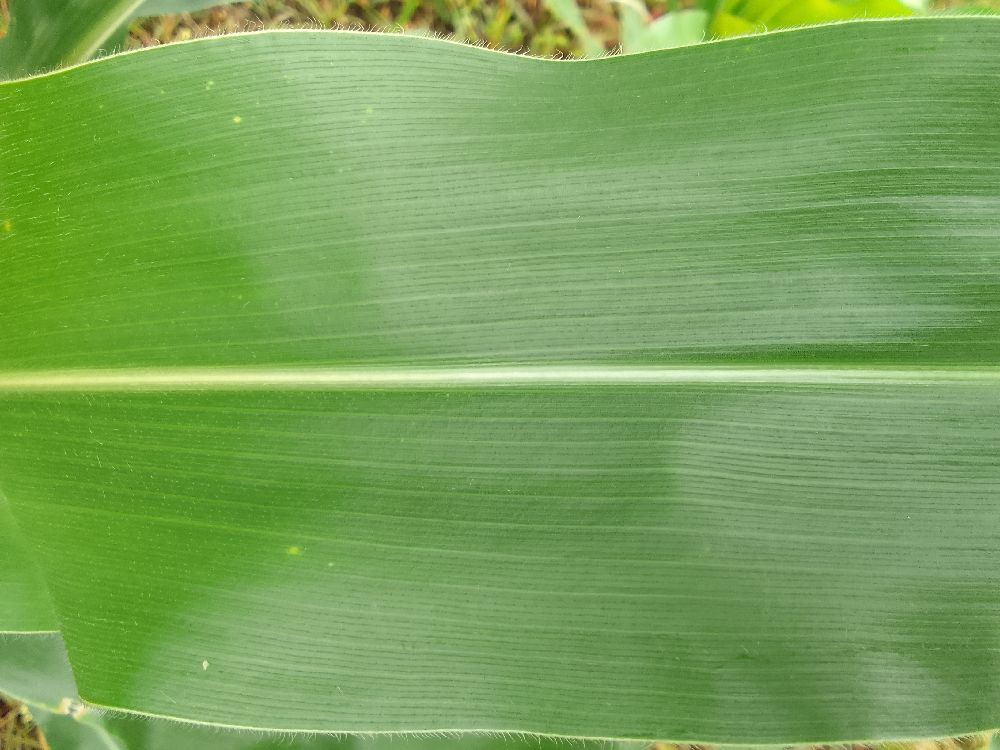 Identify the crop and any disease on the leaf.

maize, healthy
